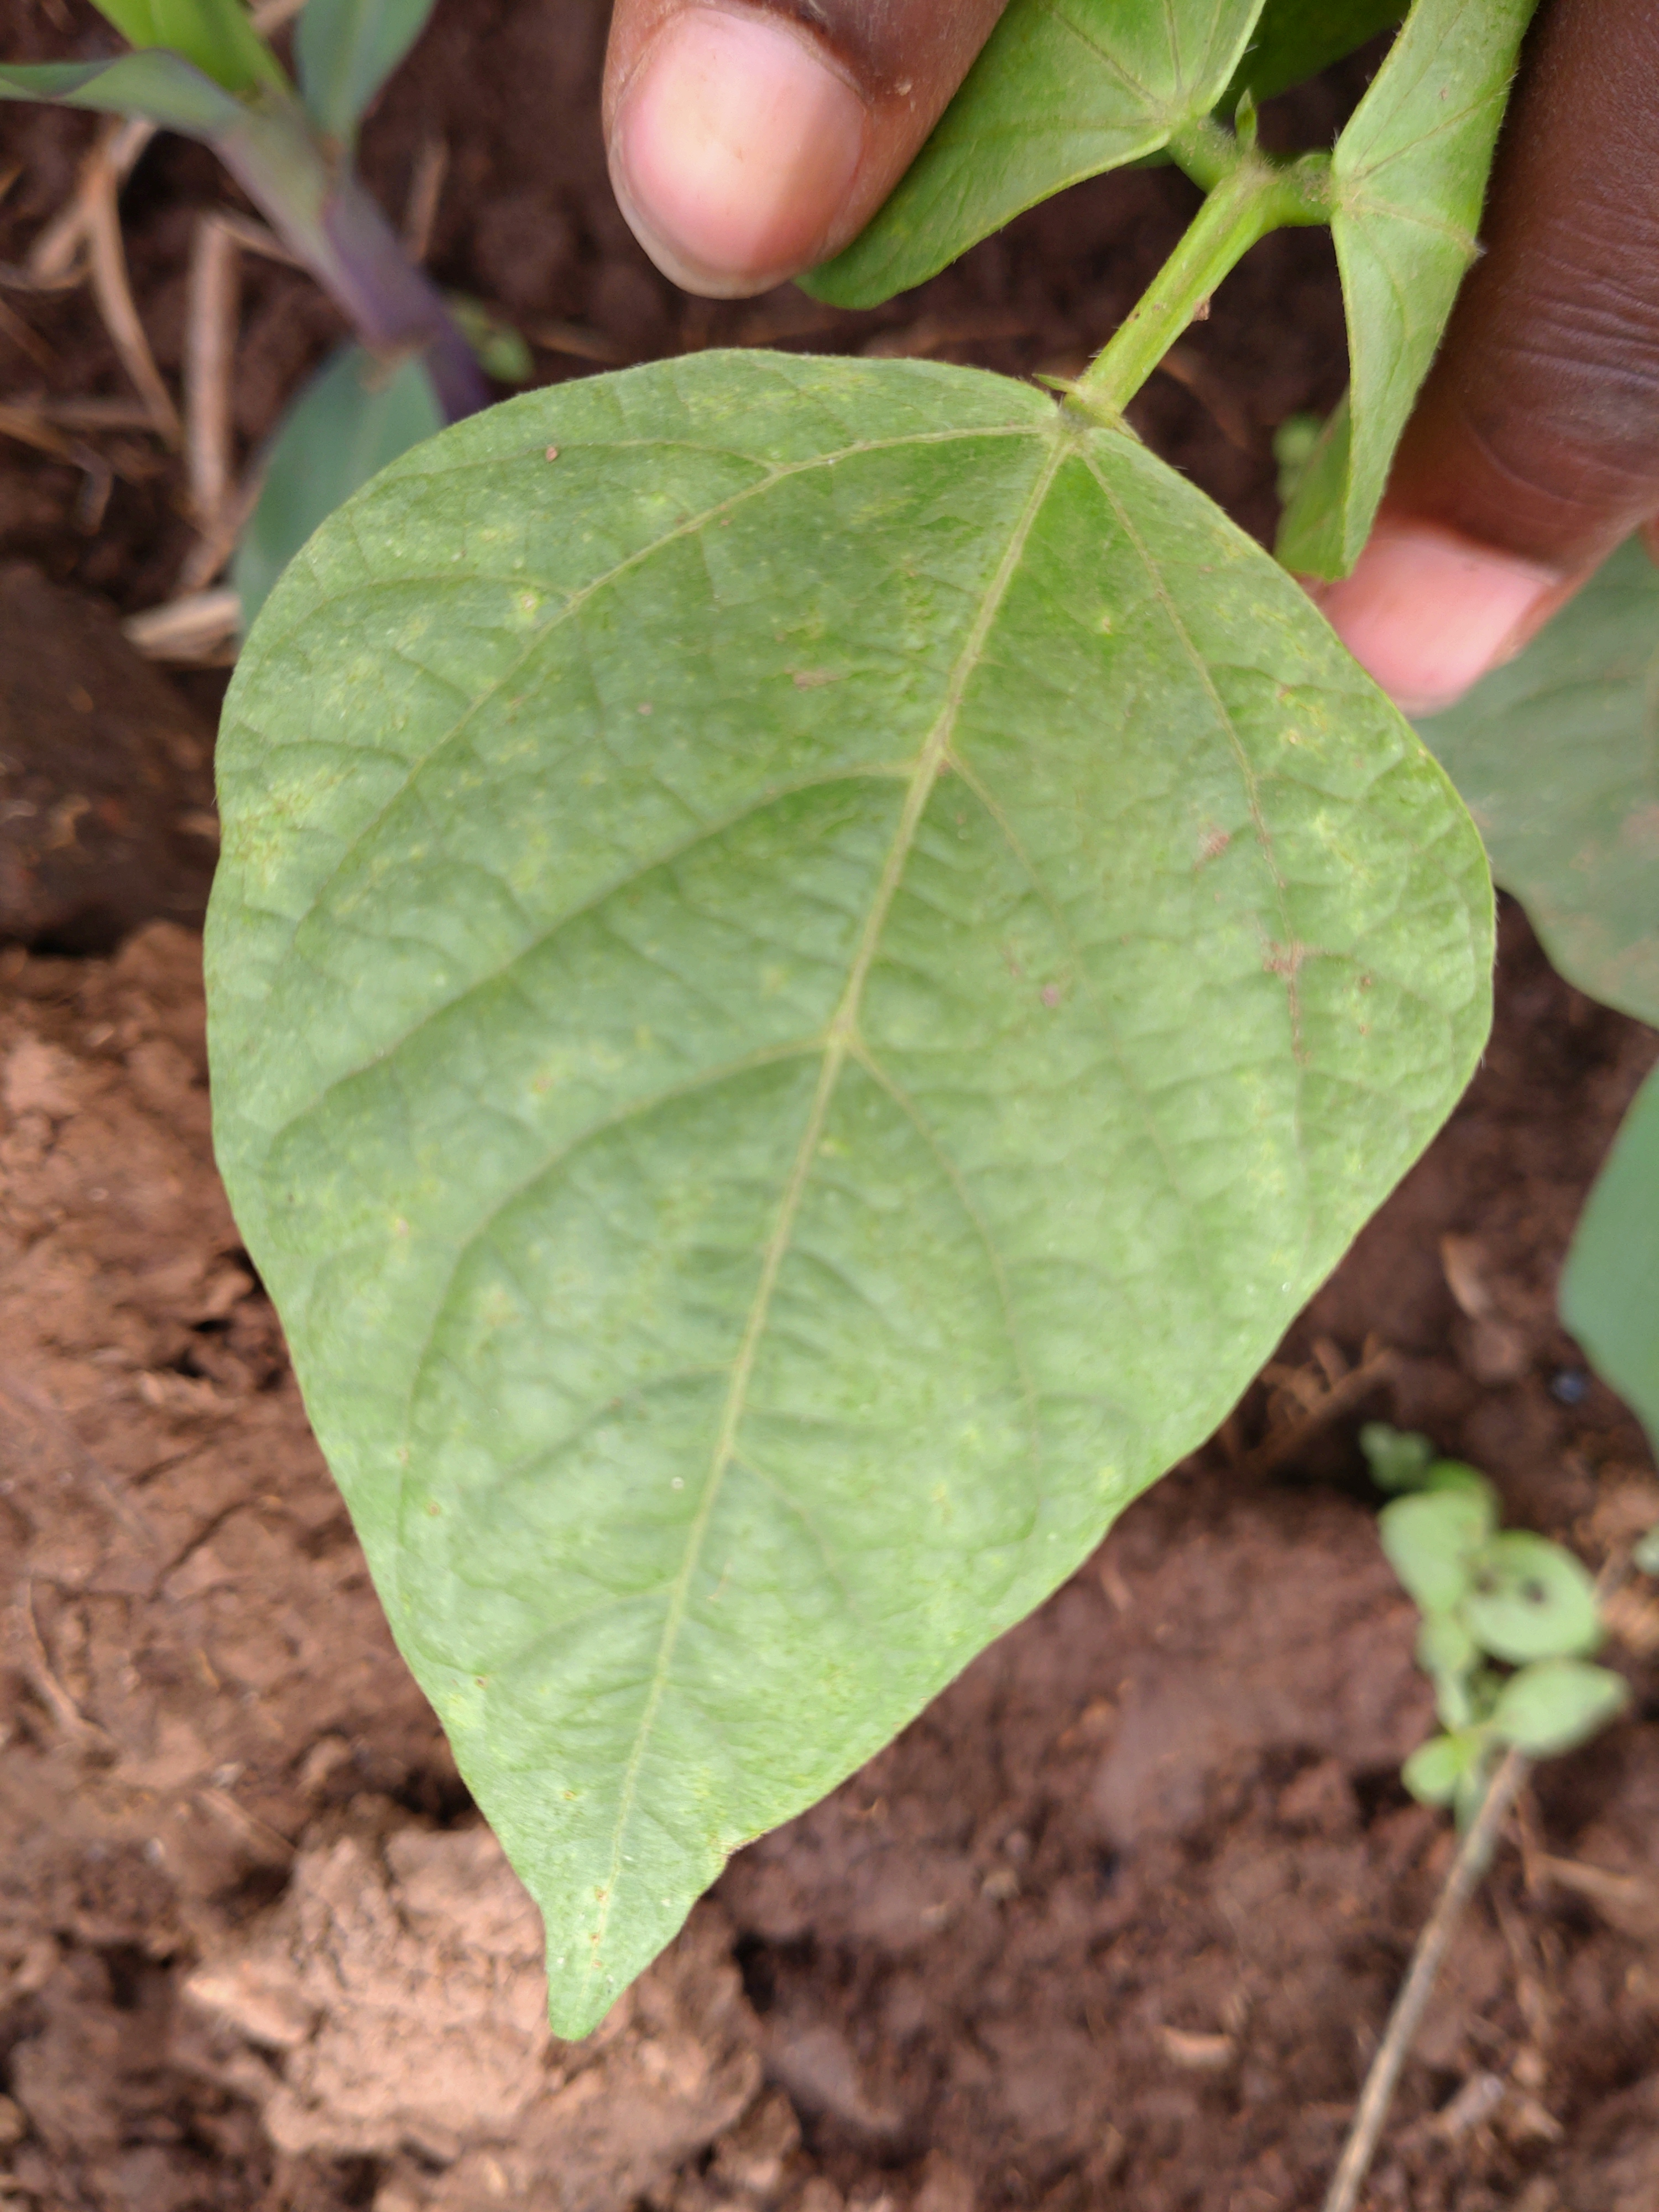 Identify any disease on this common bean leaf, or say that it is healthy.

healthy
